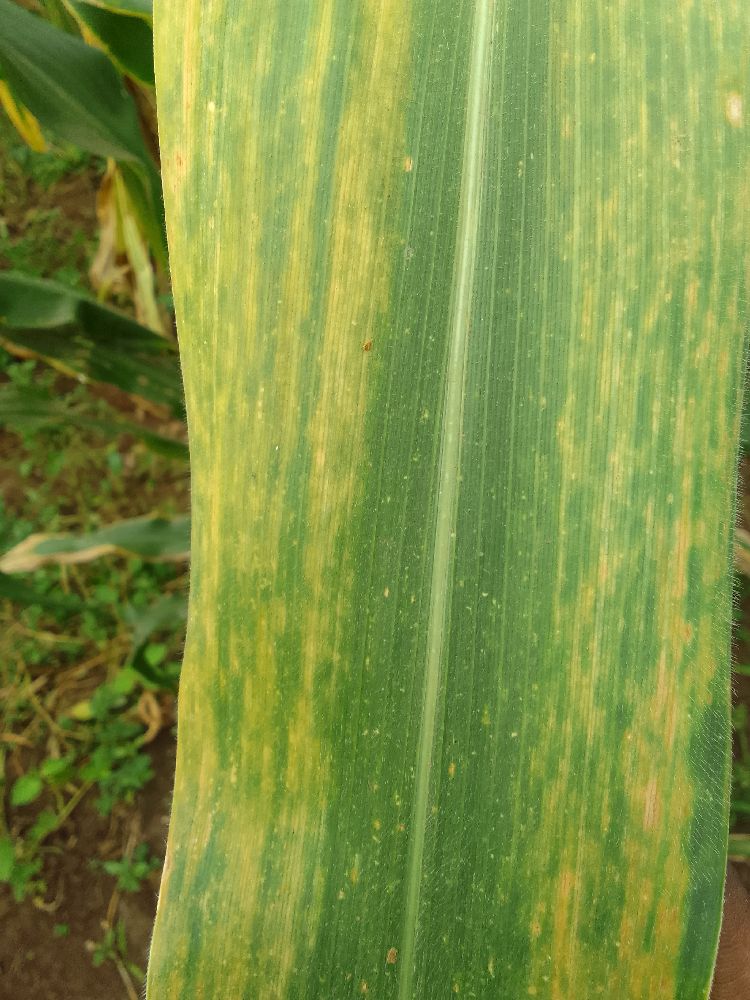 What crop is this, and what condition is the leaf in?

maize, maize lethal necrosis
